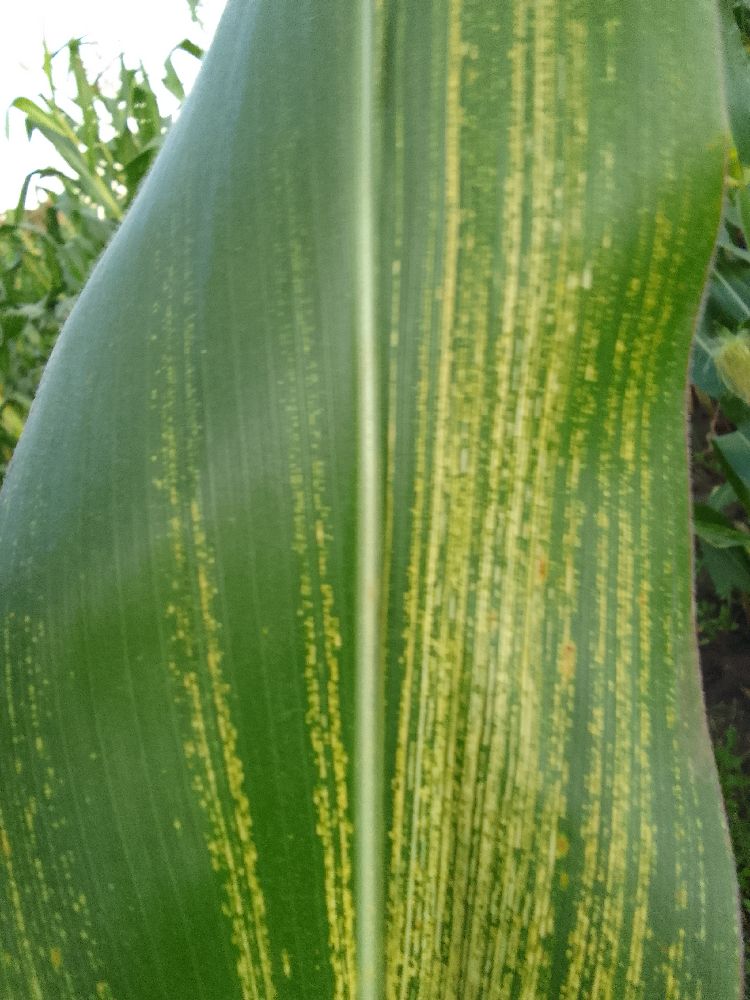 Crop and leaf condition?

maize, maize streak virus
